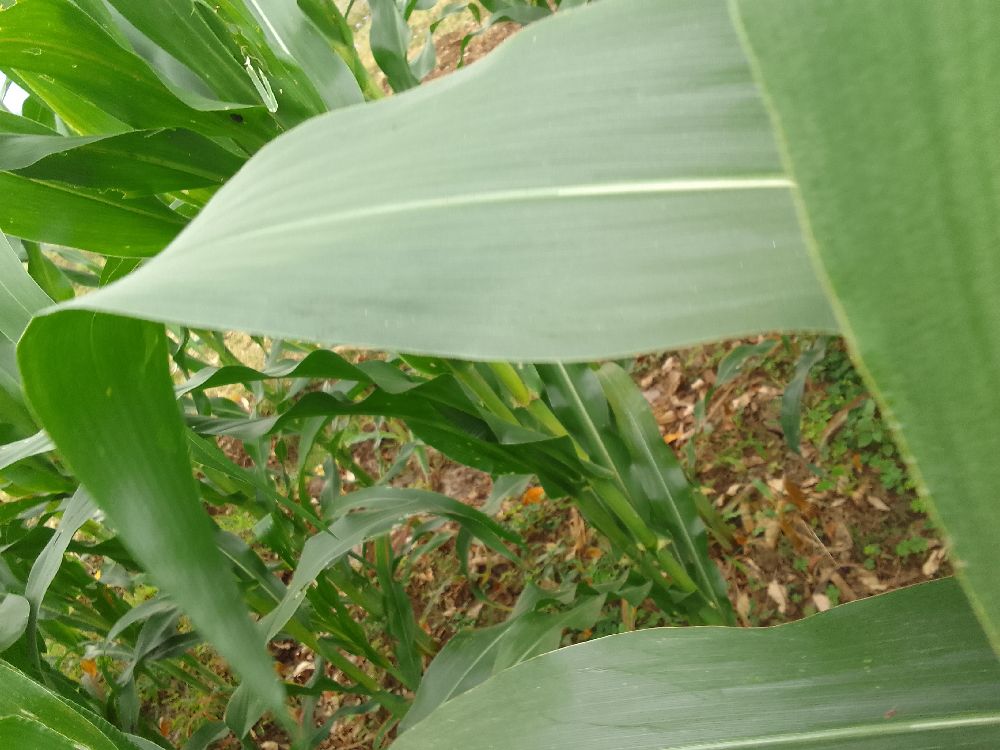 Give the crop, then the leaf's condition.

maize, healthy
